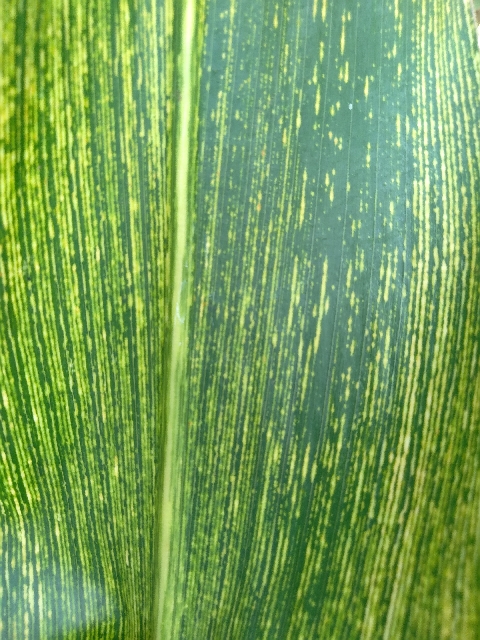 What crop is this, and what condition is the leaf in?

maize, maize streak virus
